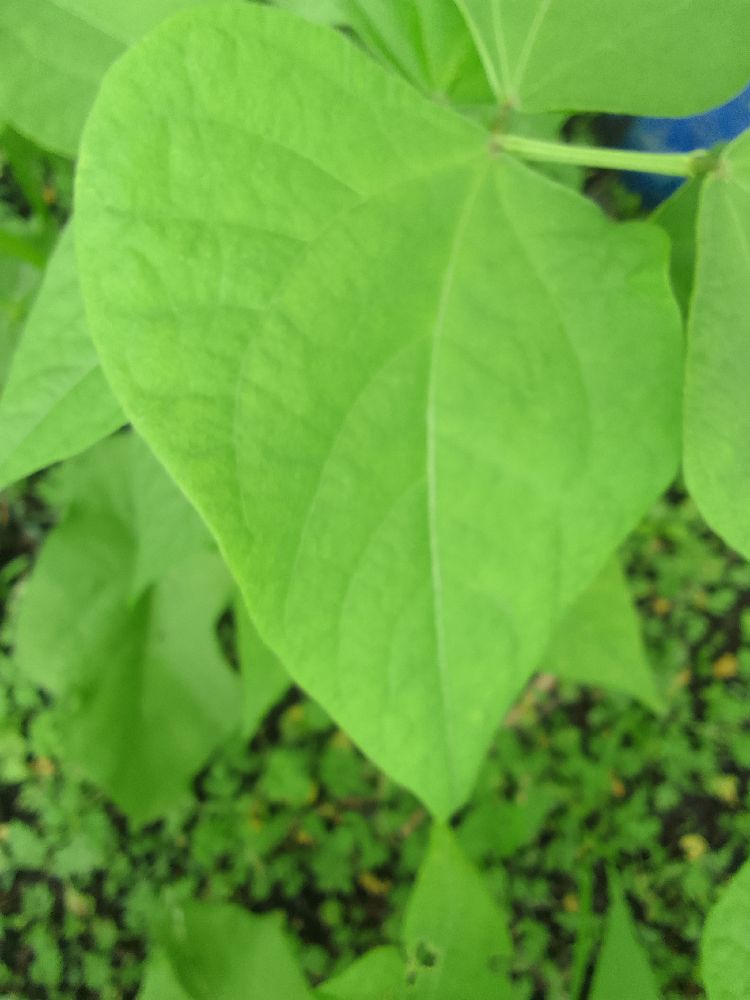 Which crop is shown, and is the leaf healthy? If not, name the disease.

common bean, healthy
